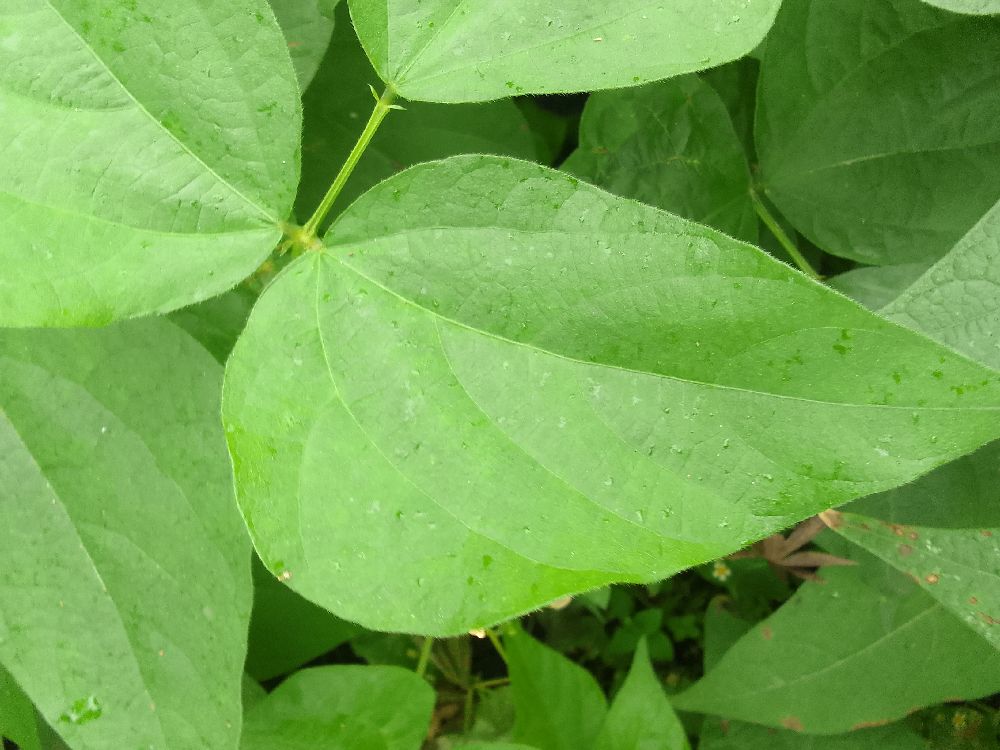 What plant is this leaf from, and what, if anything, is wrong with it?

common bean, healthy
